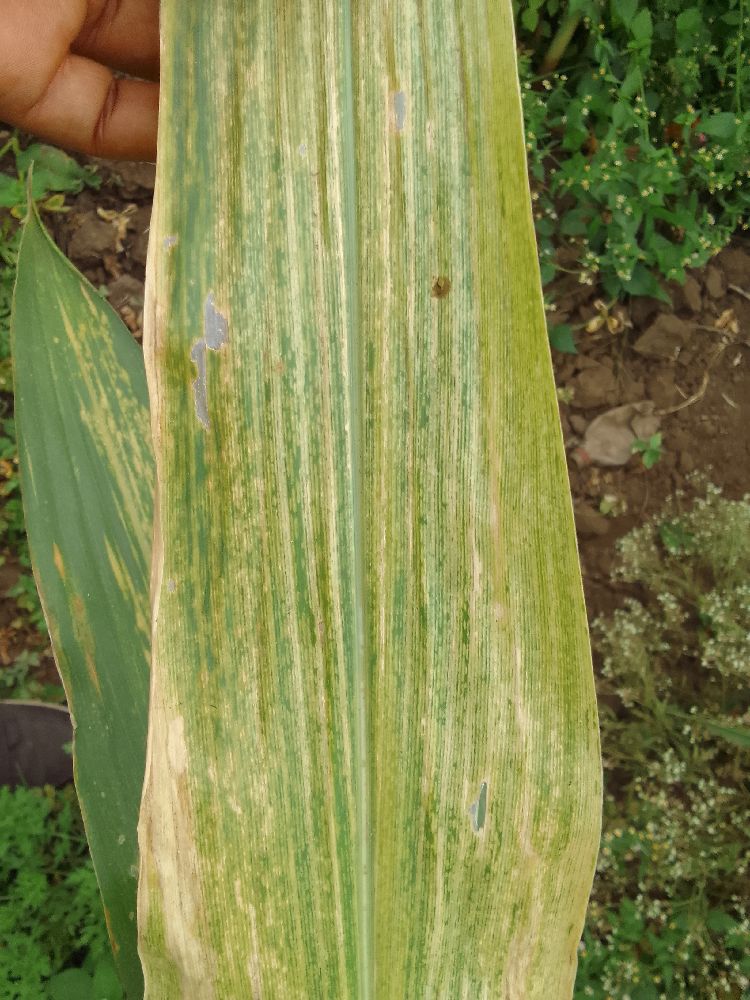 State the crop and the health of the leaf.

maize, maize lethal necrosis
